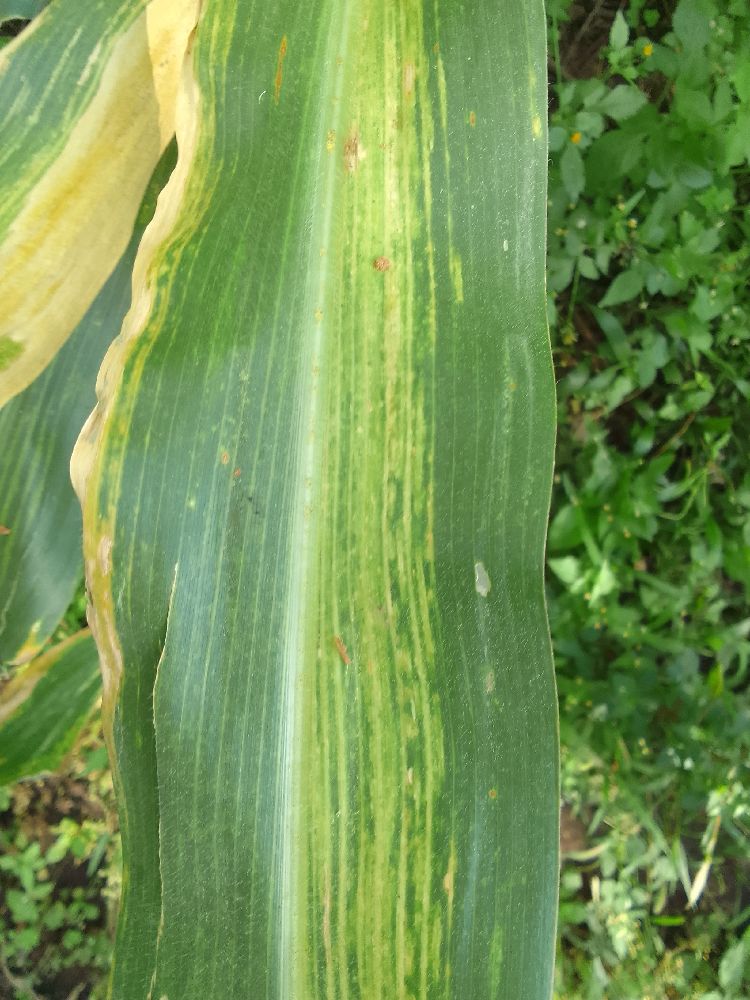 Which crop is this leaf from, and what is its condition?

maize, maize lethal necrosis
